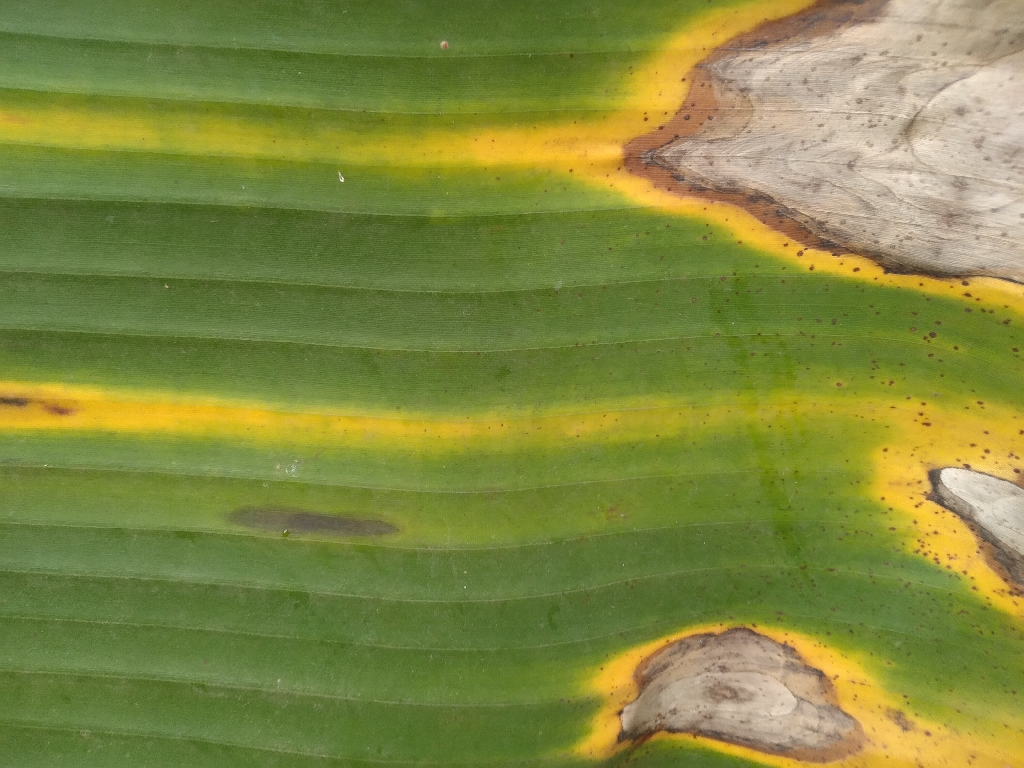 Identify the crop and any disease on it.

banana, black sigatoka
